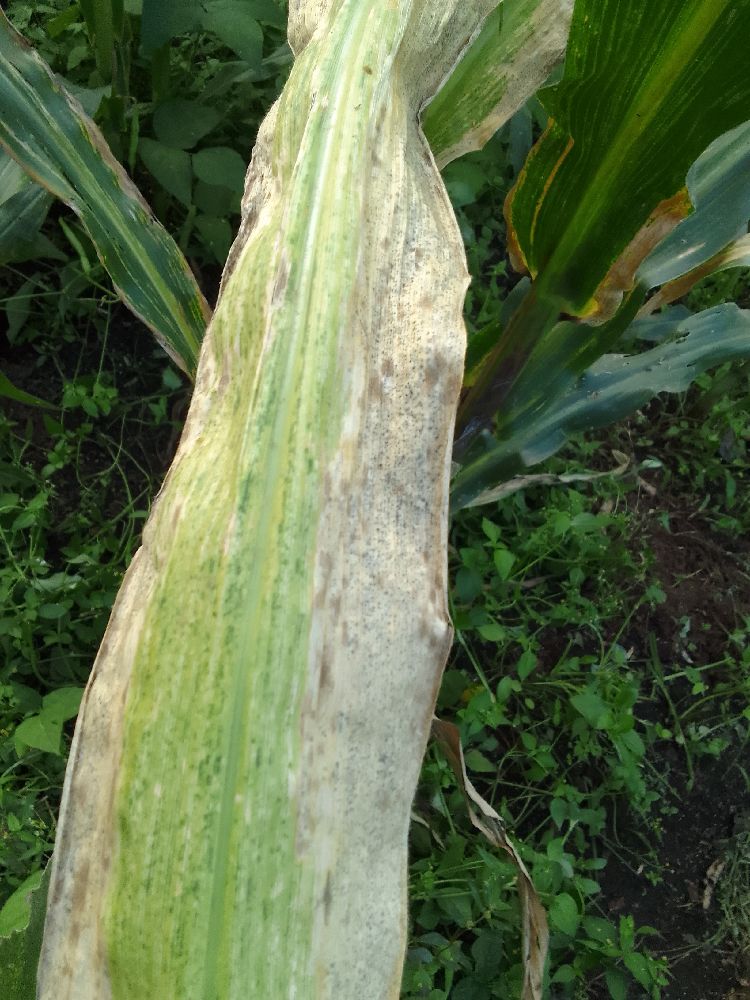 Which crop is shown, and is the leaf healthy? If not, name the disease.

maize, maize lethal necrosis
